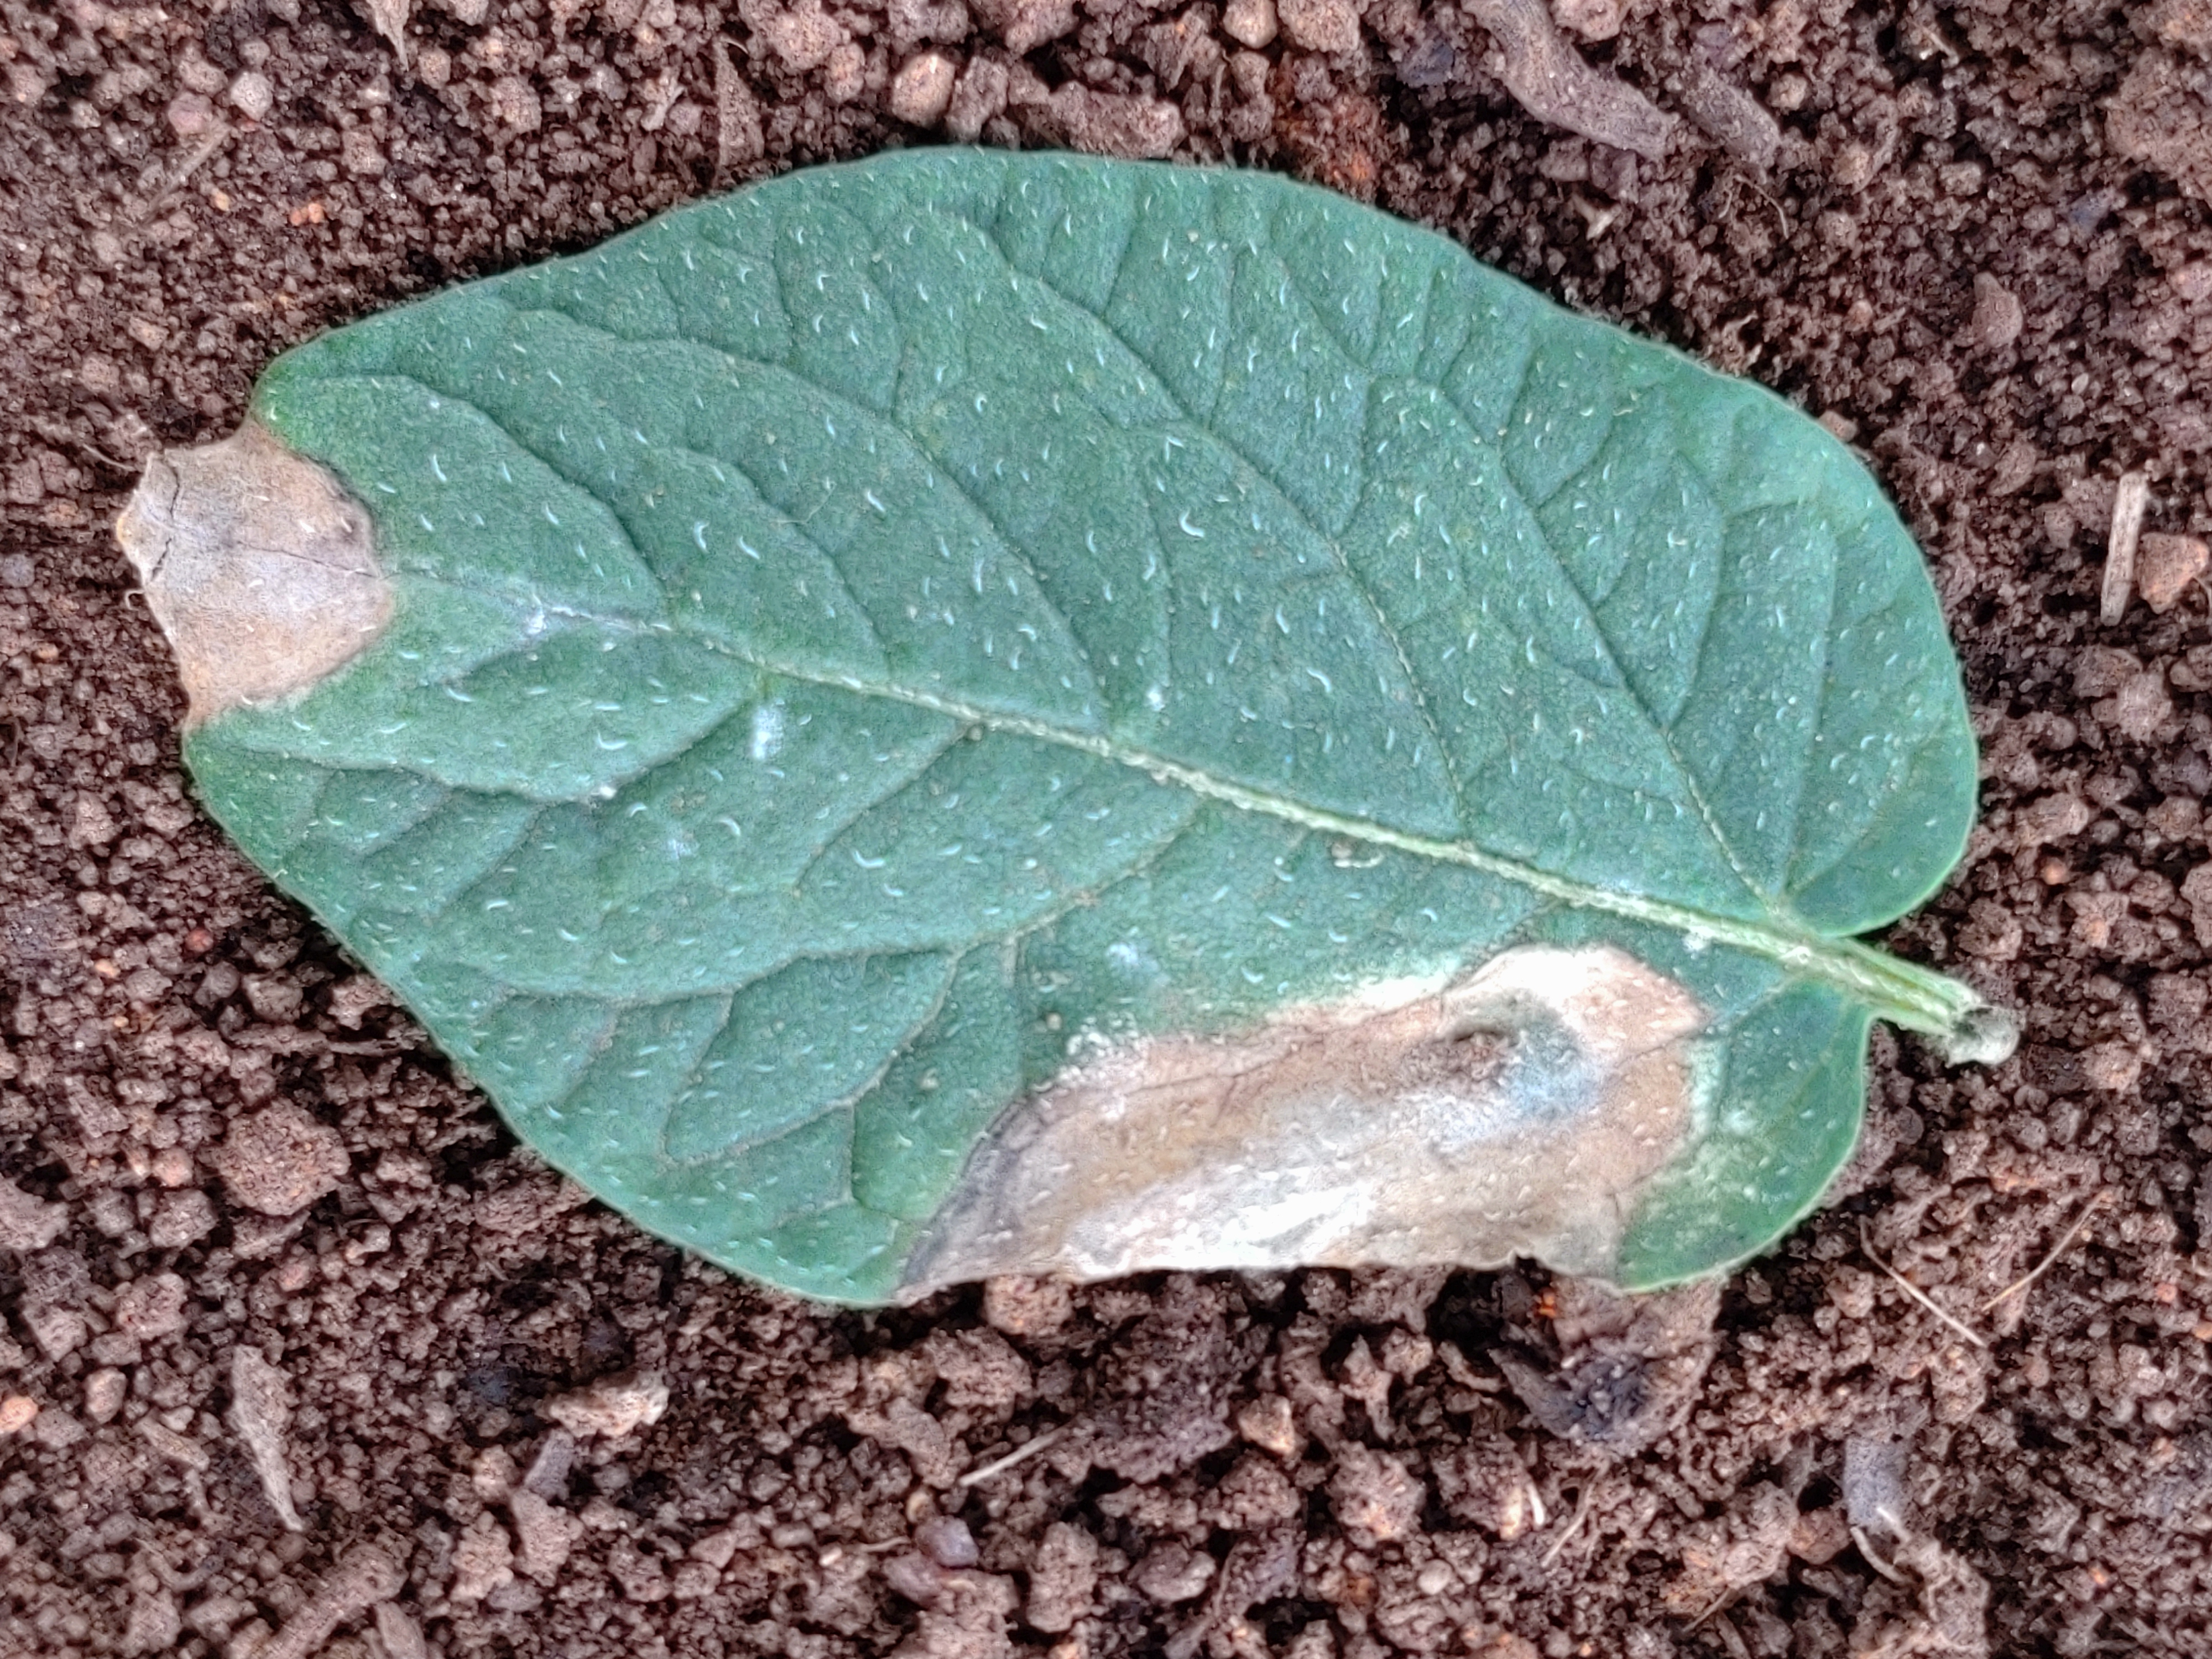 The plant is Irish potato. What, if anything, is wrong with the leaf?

early blight
